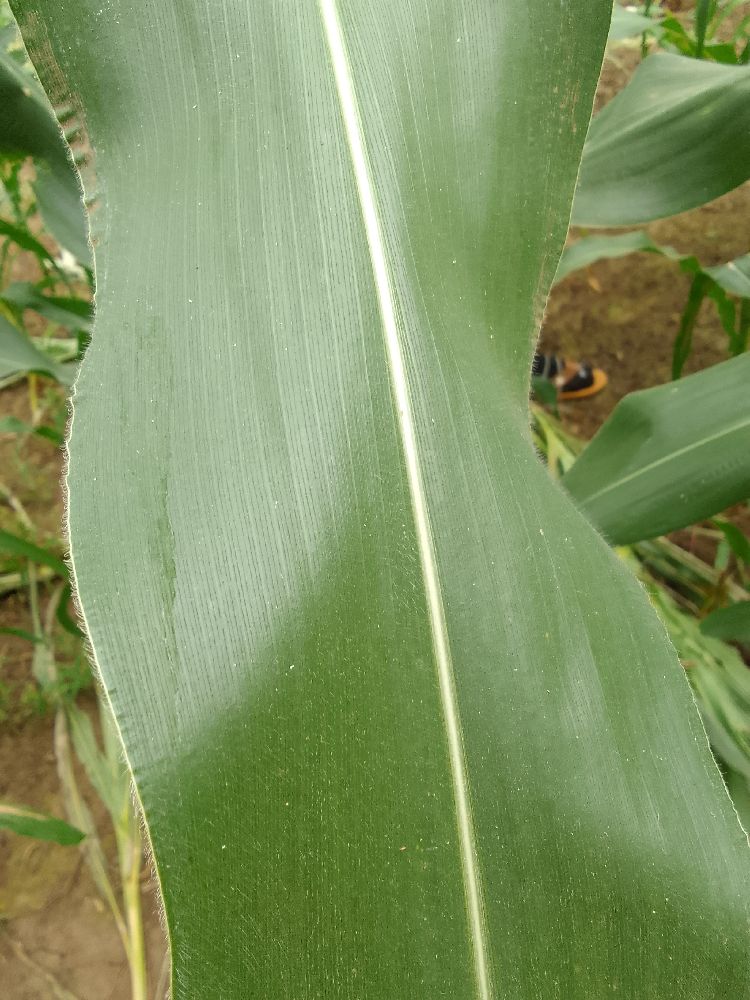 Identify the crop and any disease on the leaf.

maize, healthy
